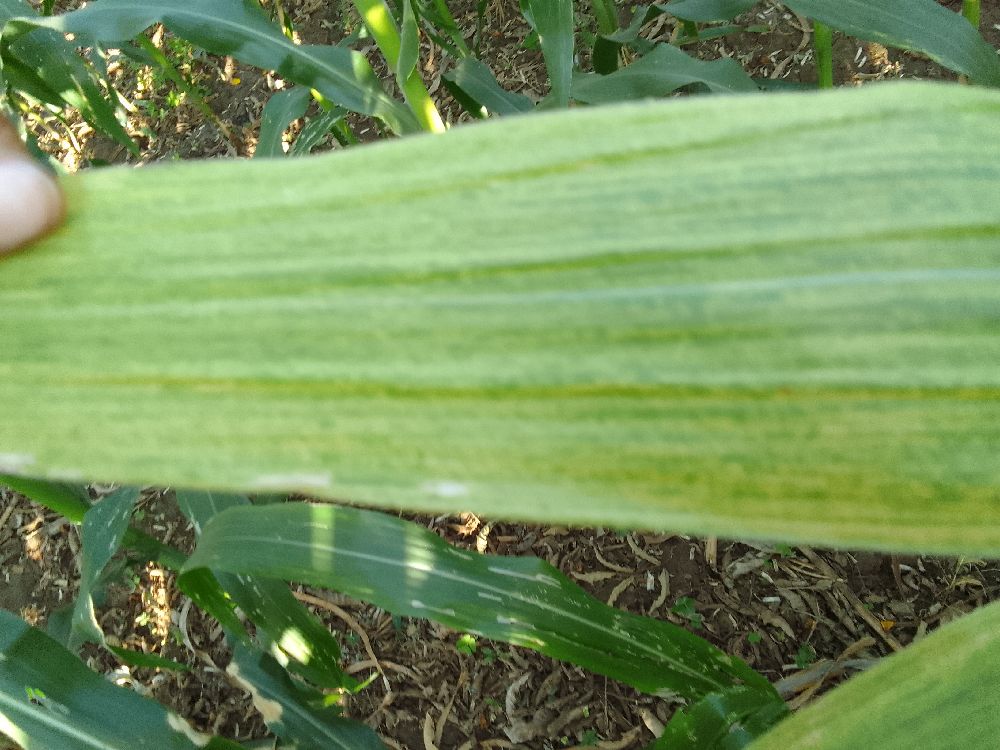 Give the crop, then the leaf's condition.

maize, maize lethal necrosis
